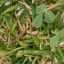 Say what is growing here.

unstructured weed
